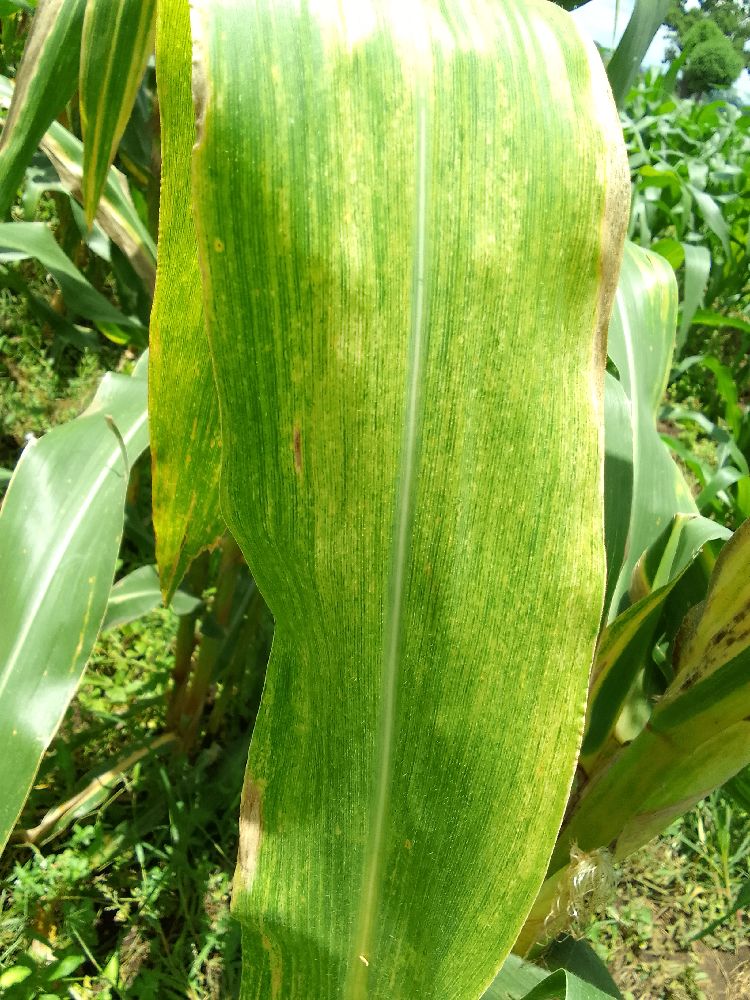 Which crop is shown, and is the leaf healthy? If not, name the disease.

maize, maize lethal necrosis
